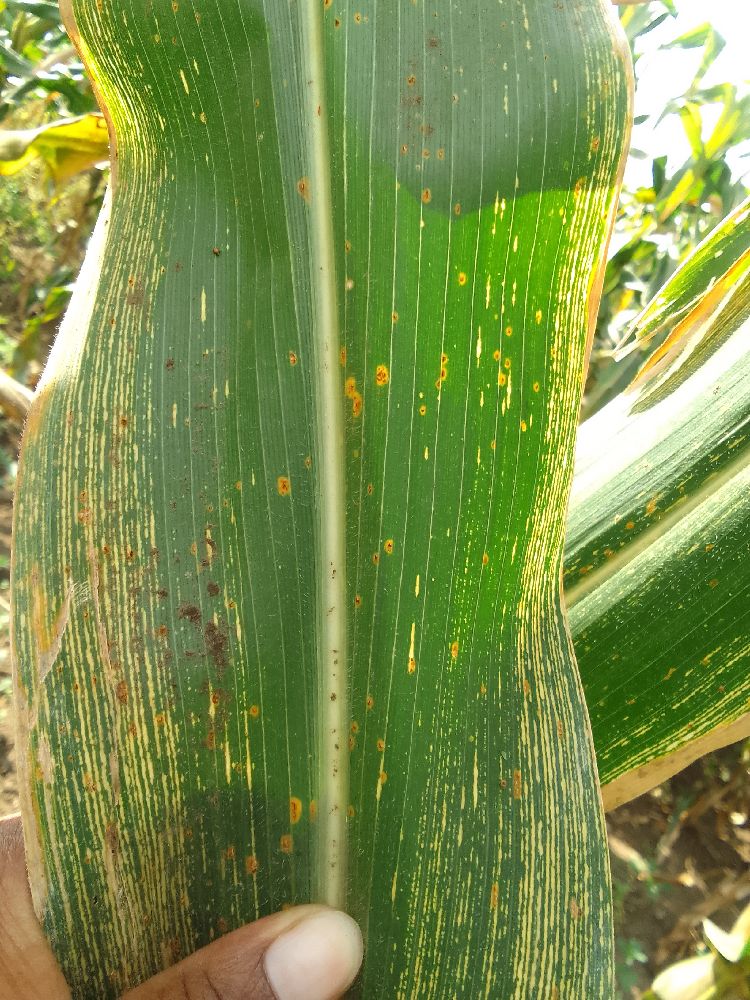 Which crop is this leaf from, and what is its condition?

maize, maize streak virus
